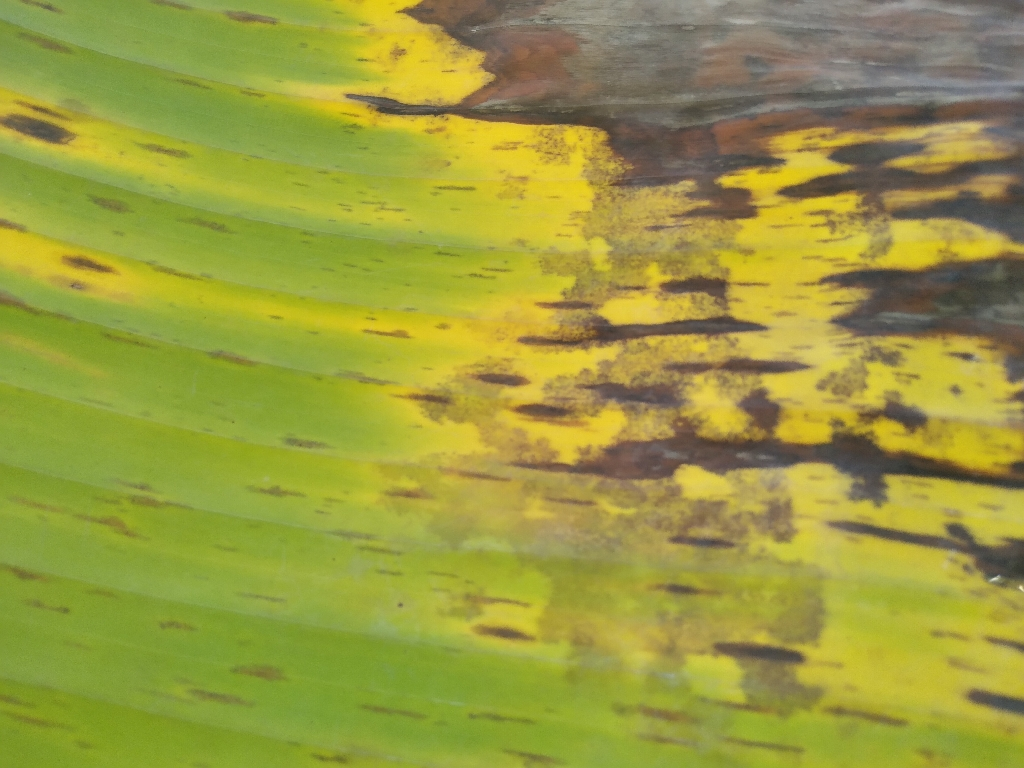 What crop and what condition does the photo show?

banana, black sigatoka
